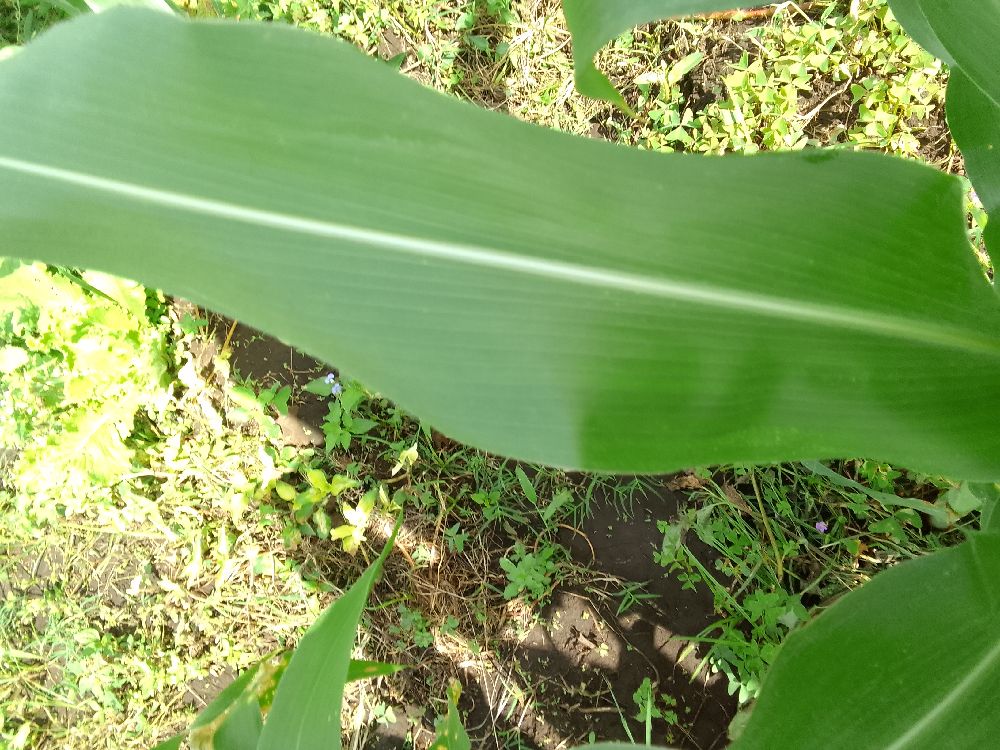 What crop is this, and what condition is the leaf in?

maize, healthy
